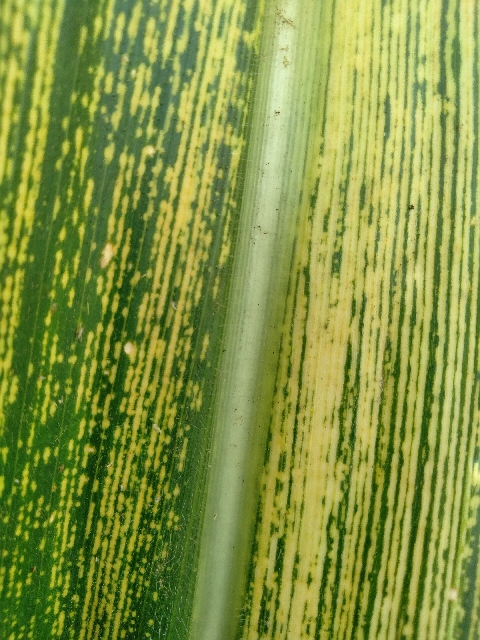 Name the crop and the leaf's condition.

maize, maize streak virus
